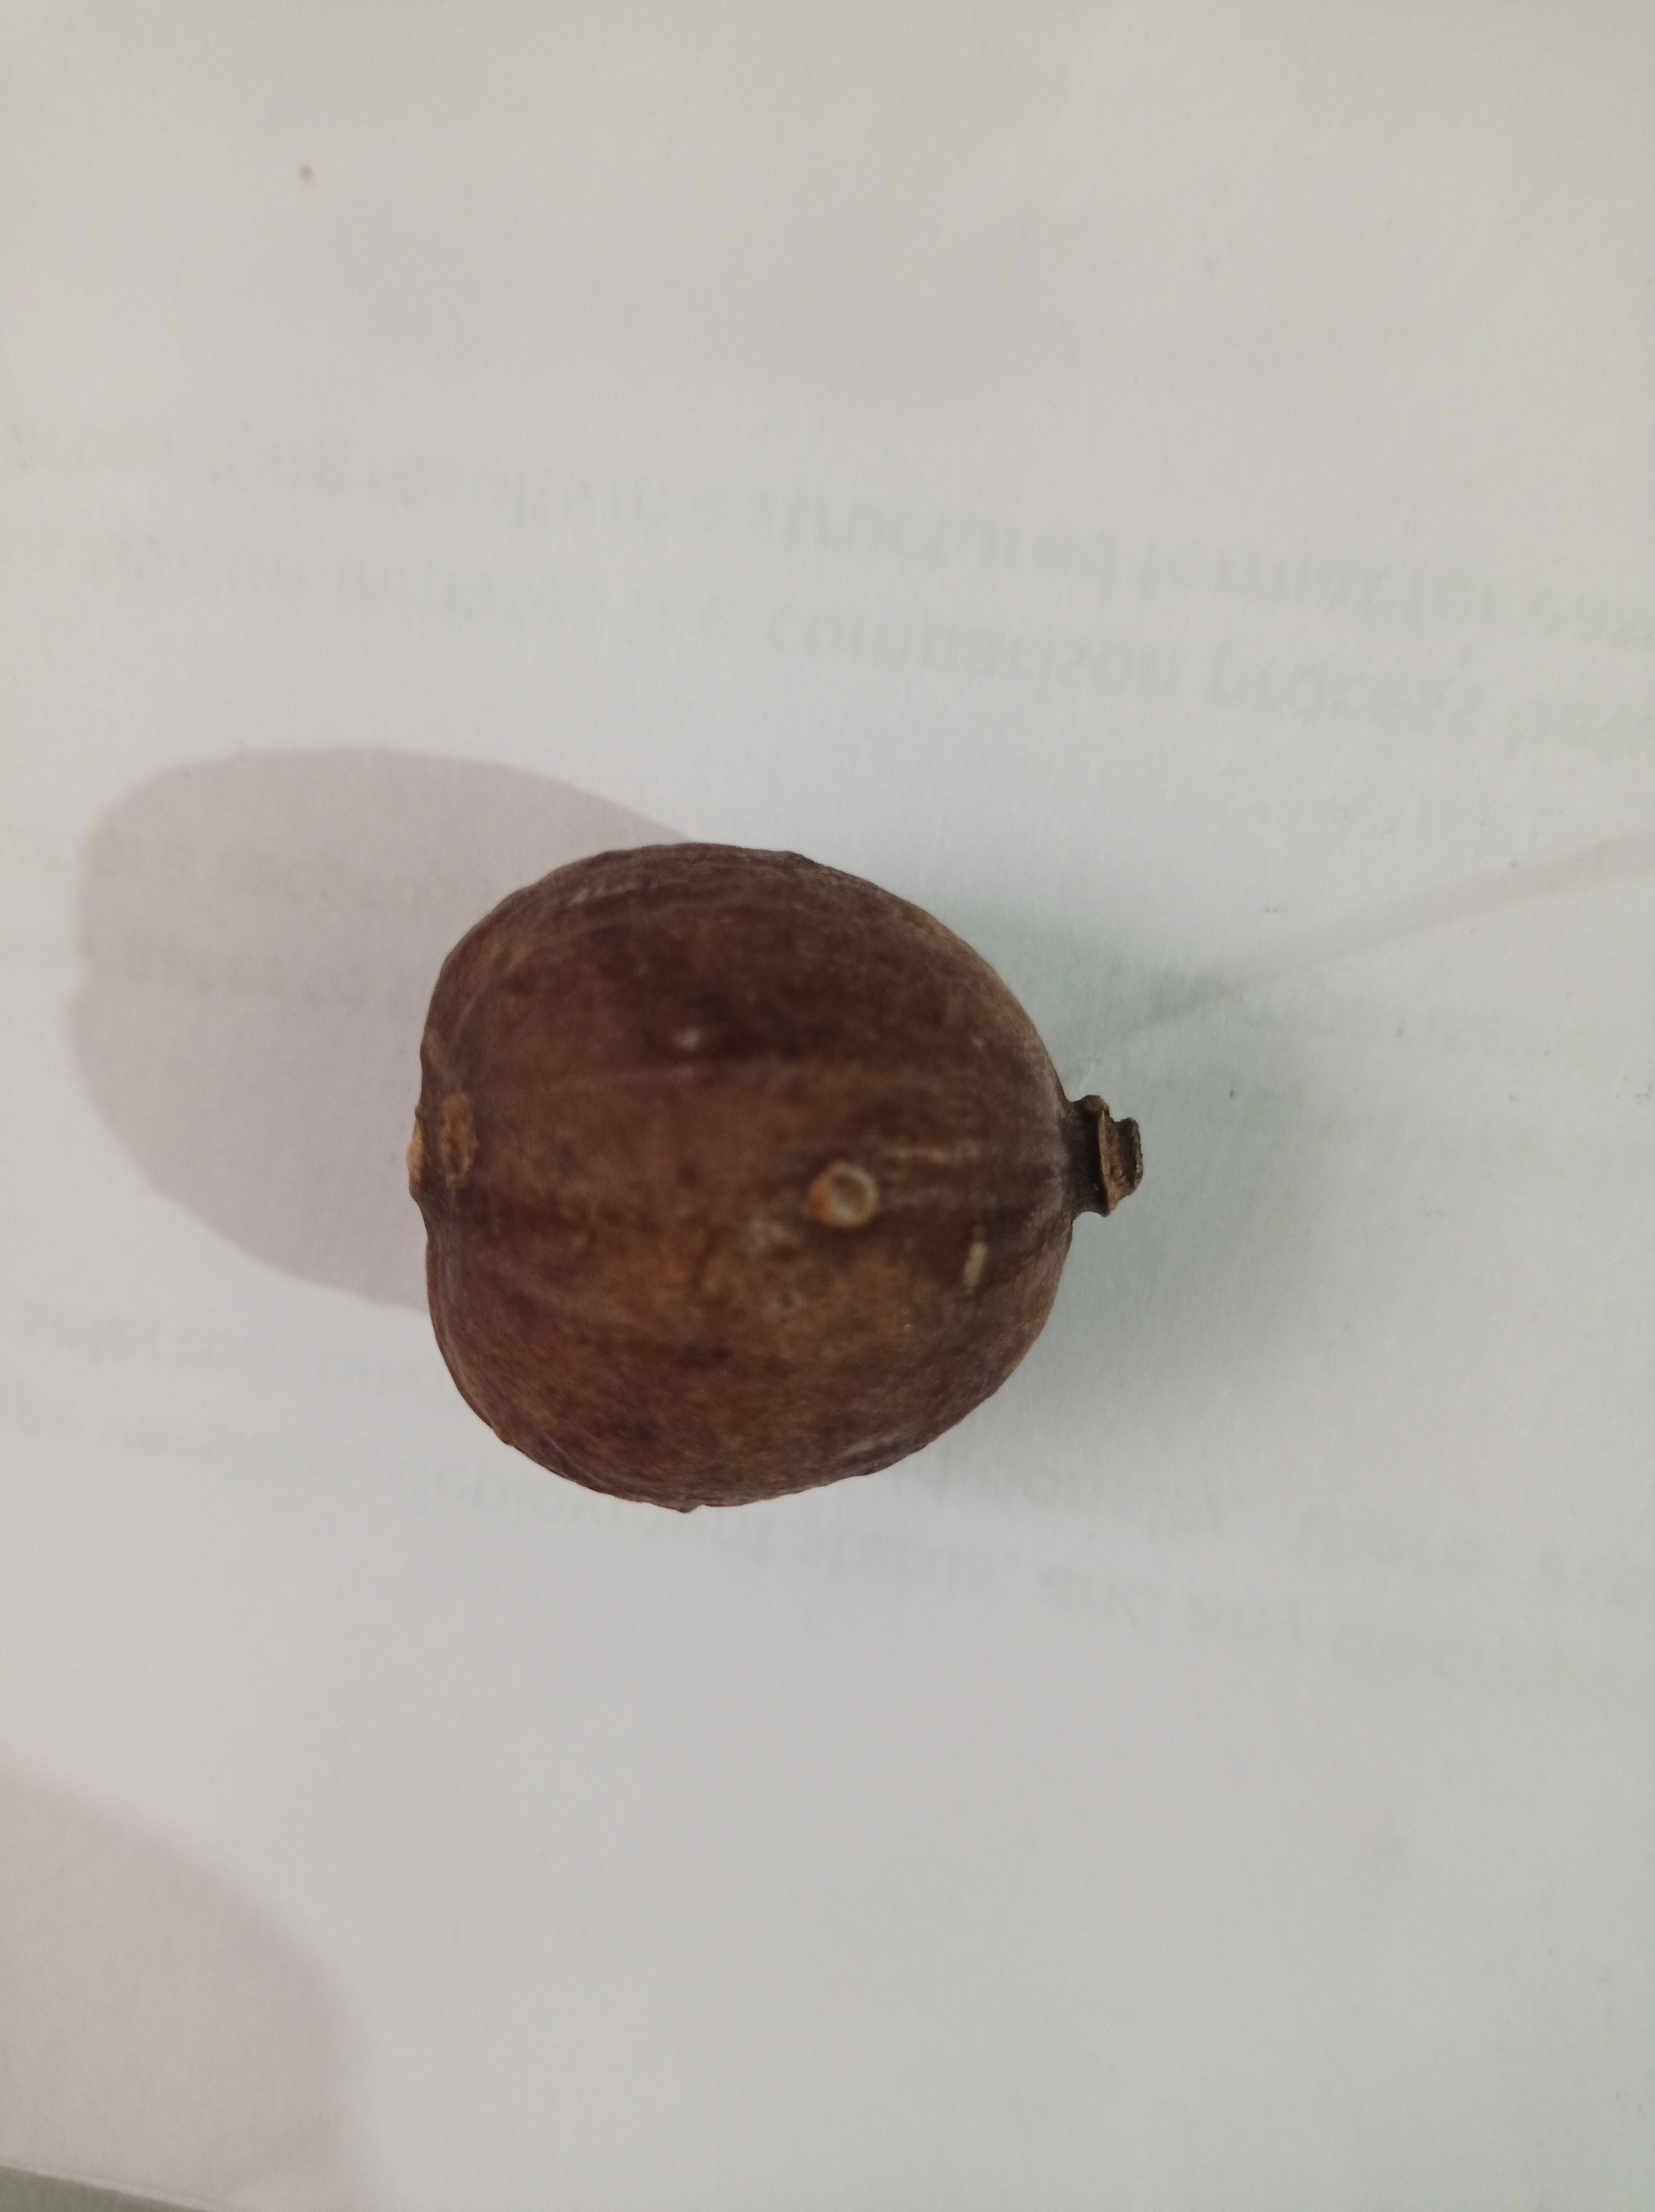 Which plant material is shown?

madanphal
